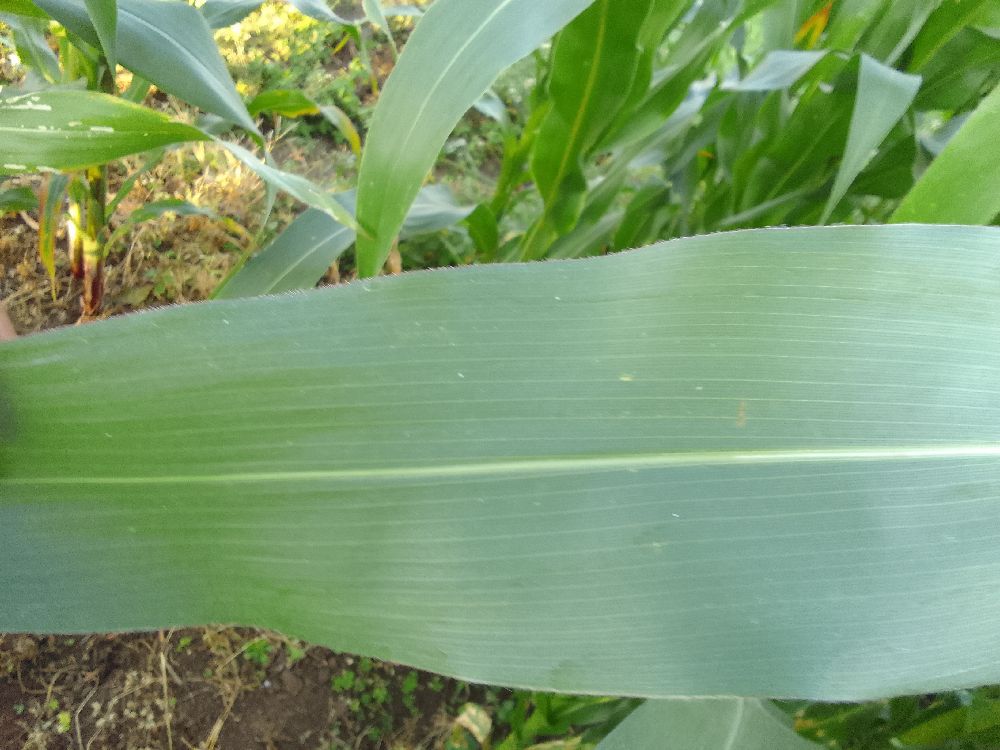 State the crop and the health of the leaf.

maize, healthy
